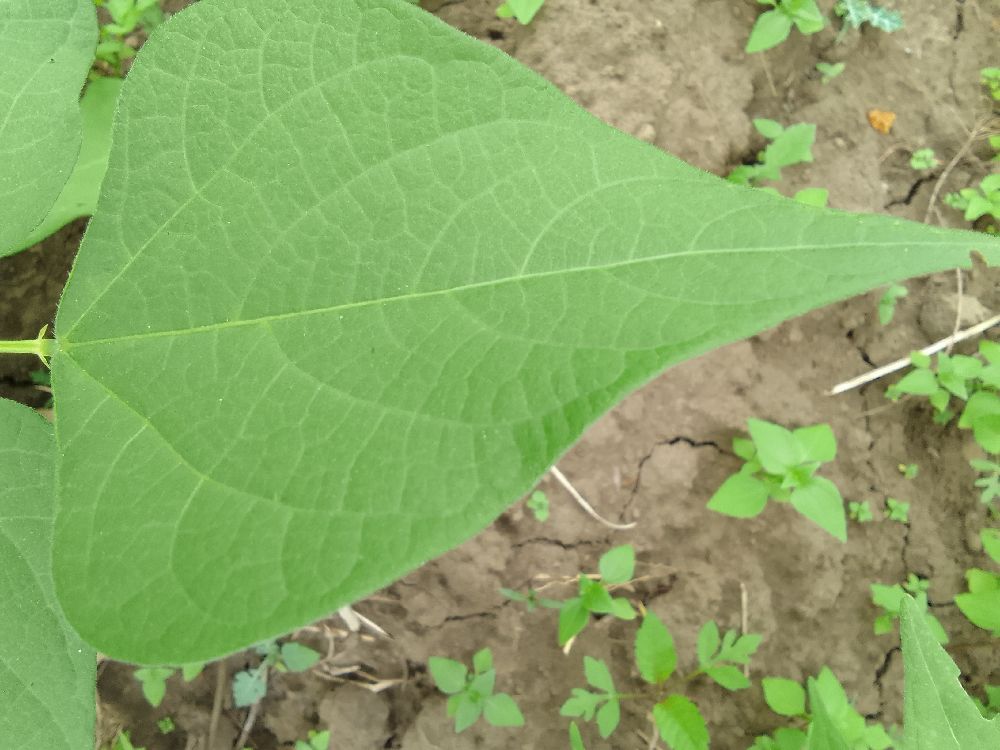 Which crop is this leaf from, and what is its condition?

common bean, healthy
